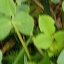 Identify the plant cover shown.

unstructured weed
